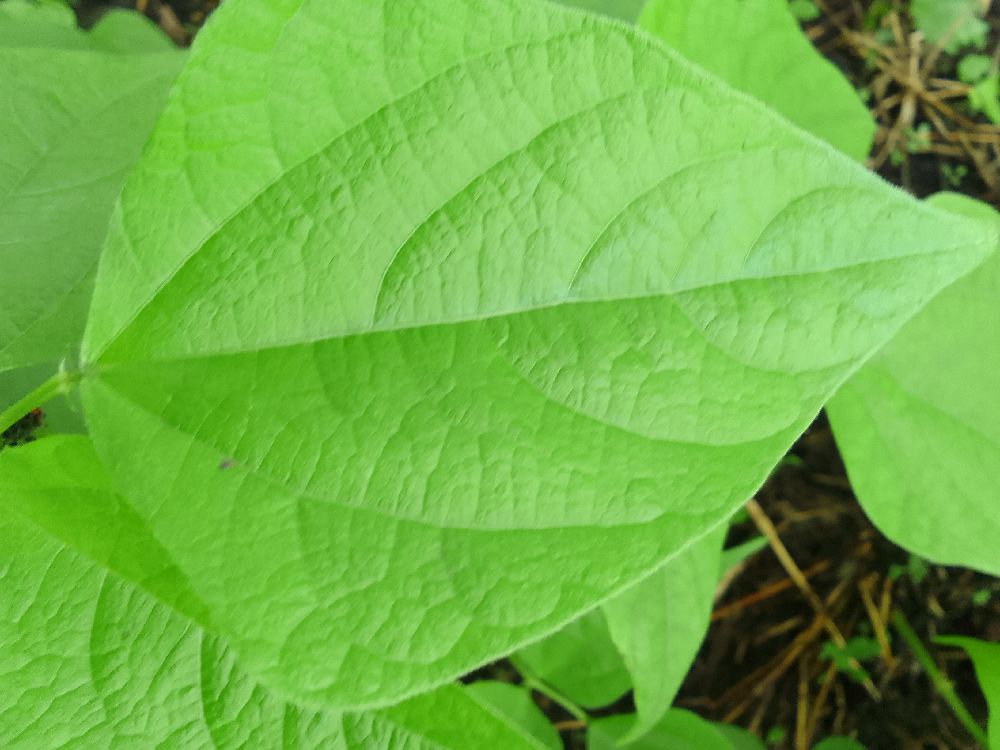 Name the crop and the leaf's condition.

common bean, healthy
